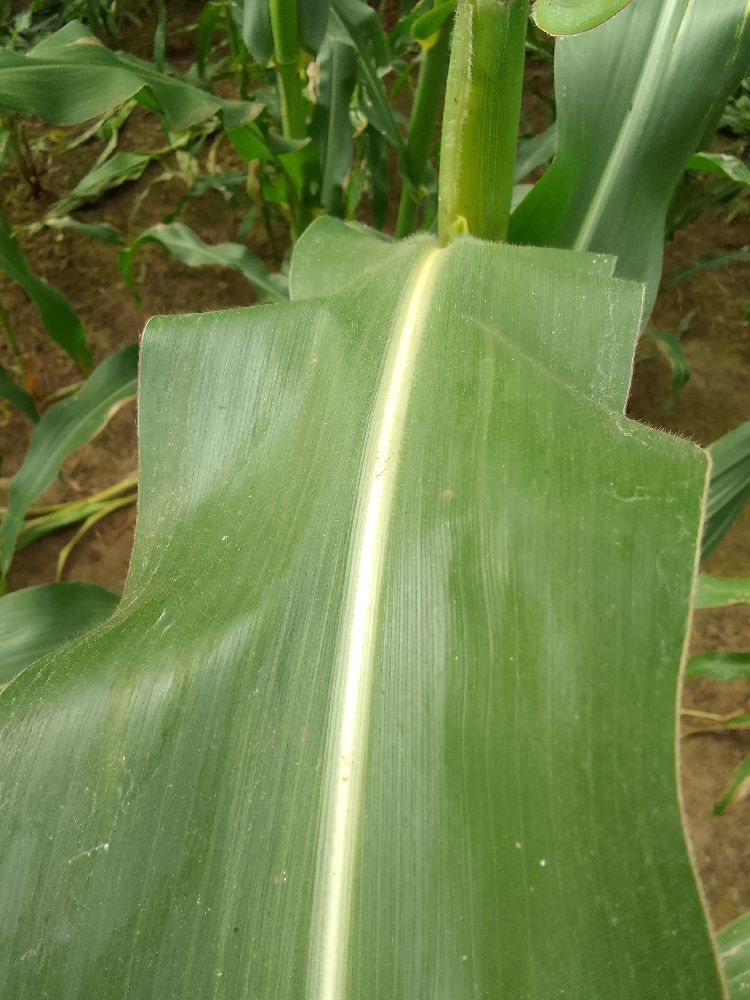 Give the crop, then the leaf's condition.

maize, healthy
